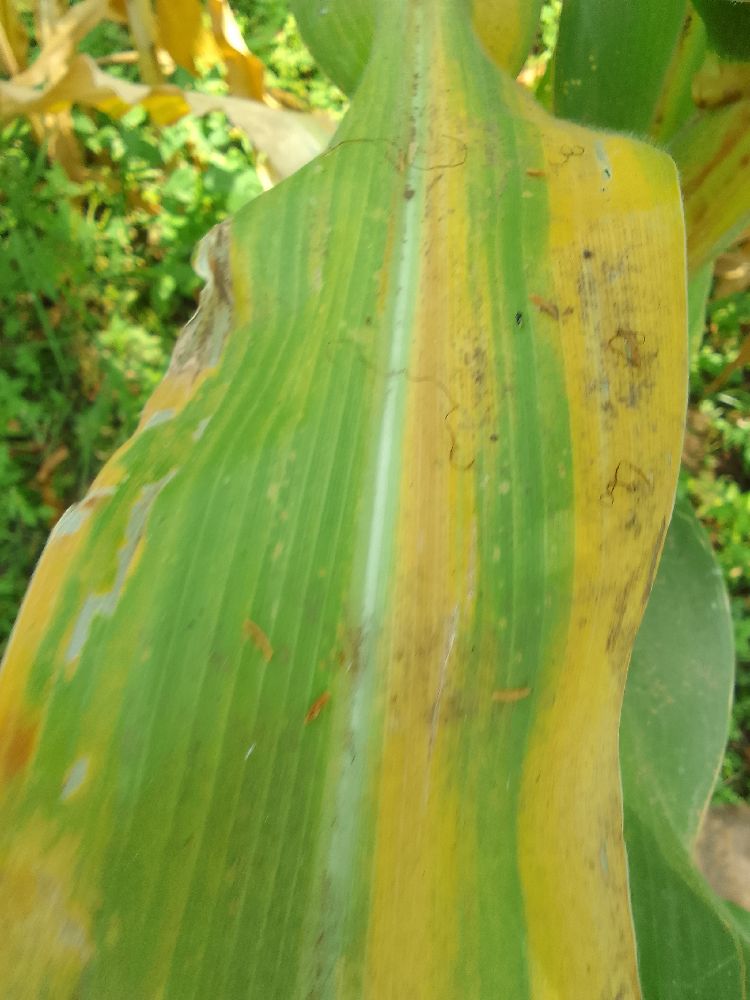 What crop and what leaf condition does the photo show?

maize, maize lethal necrosis
